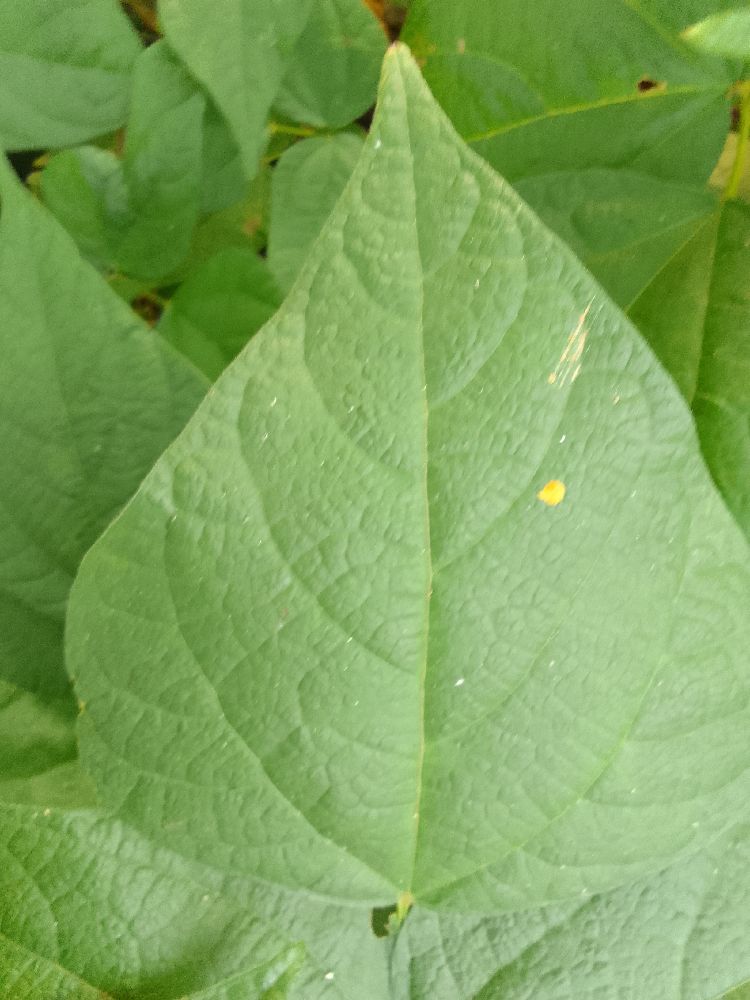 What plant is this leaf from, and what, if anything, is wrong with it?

common bean, healthy
